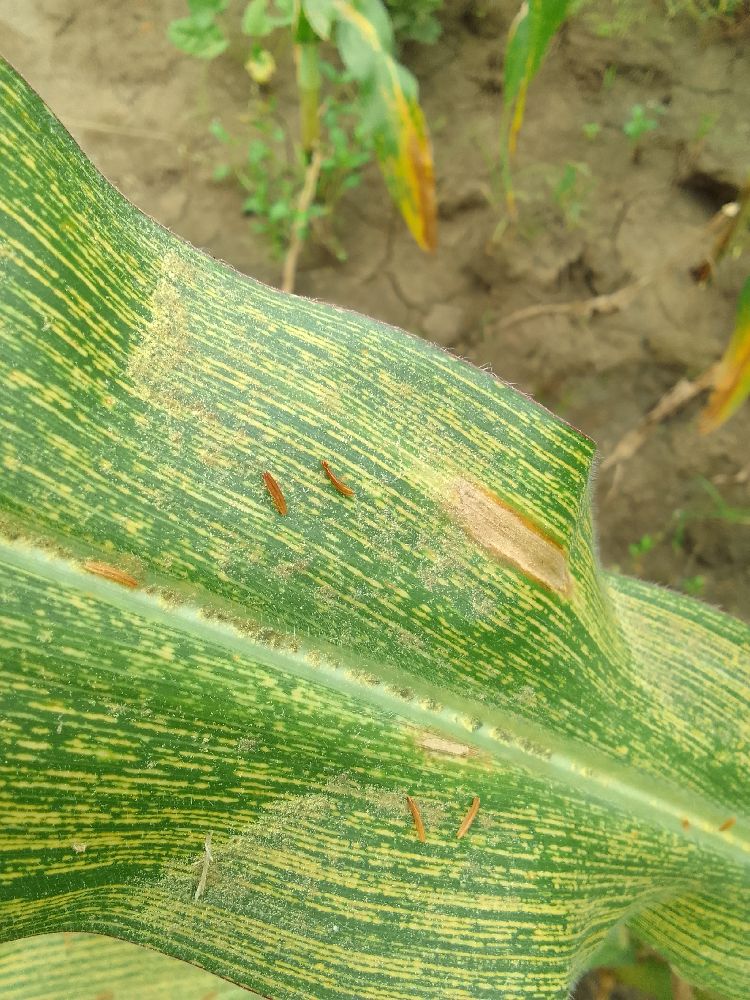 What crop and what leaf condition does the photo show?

maize, maize streak virus
